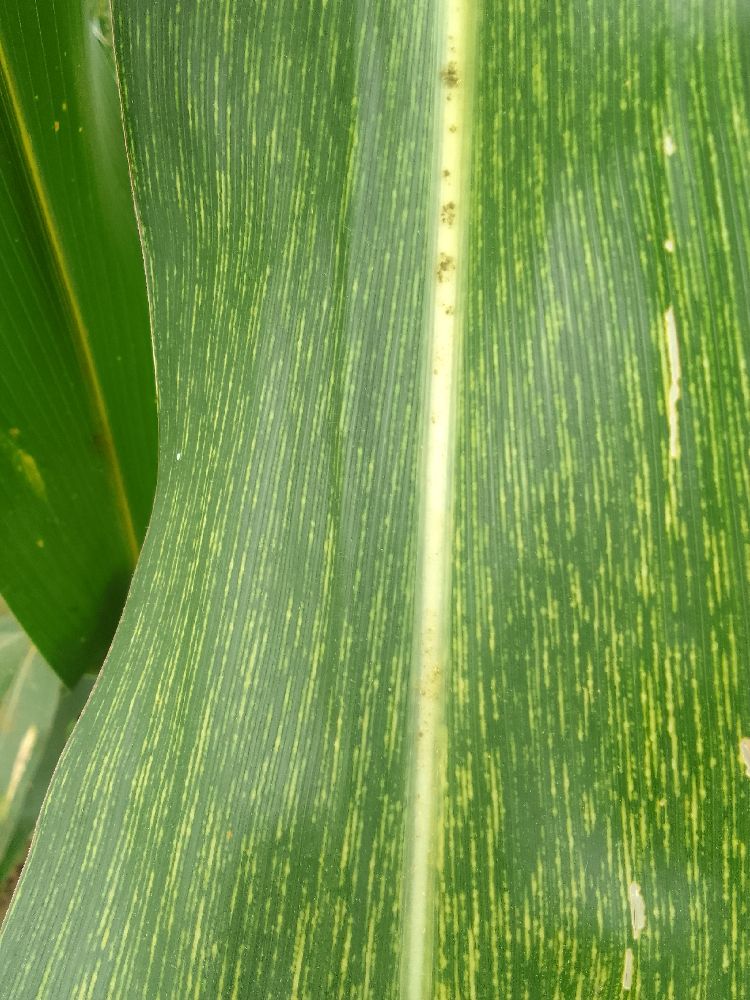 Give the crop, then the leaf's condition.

maize, maize streak virus
